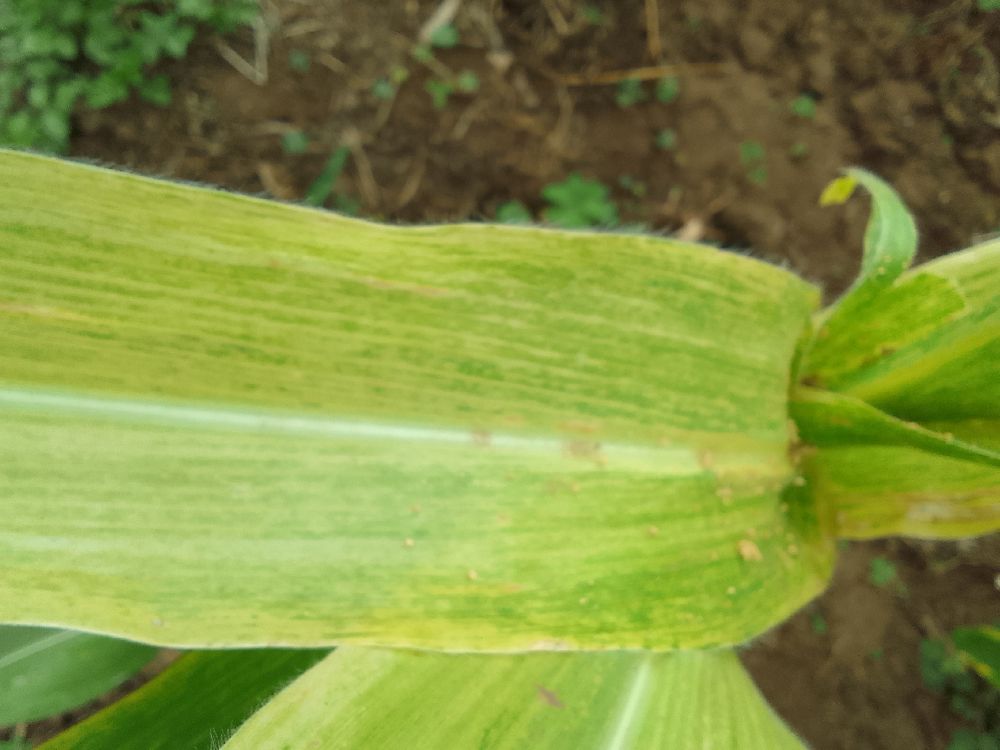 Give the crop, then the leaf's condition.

maize, maize lethal necrosis
